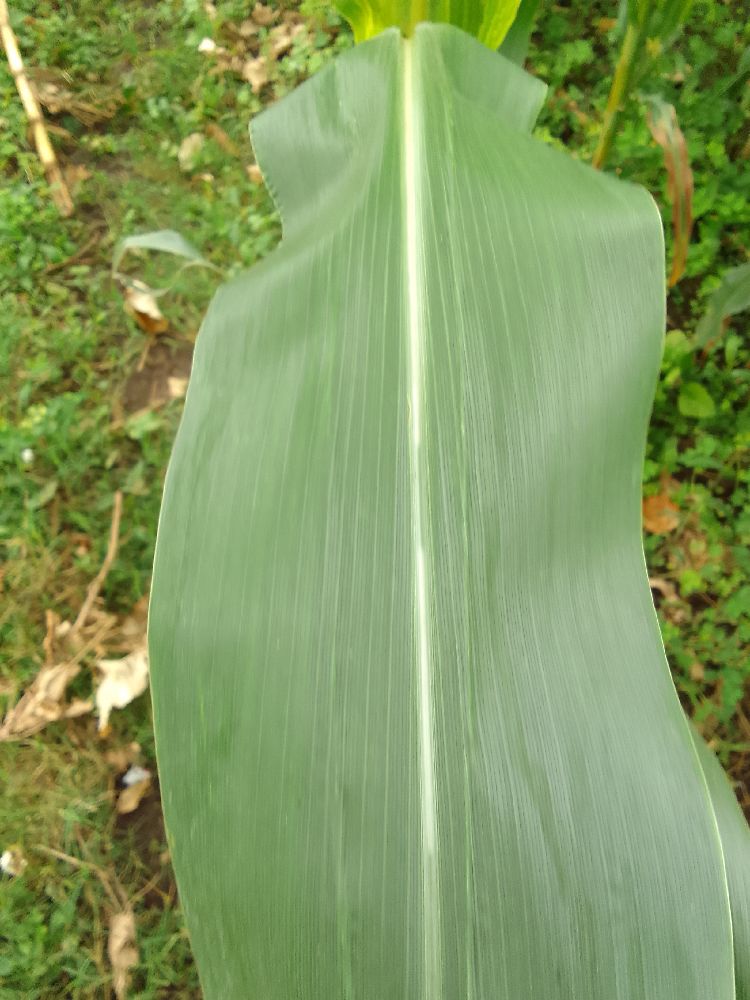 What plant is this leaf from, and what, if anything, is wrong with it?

maize, healthy
